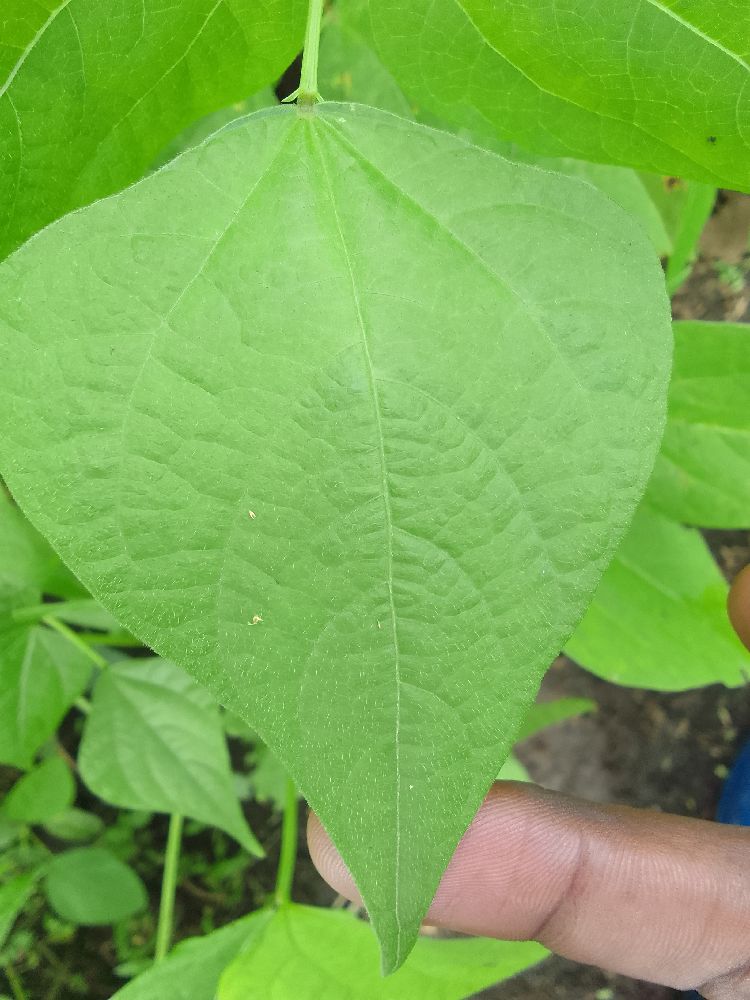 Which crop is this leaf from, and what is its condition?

common bean, healthy
